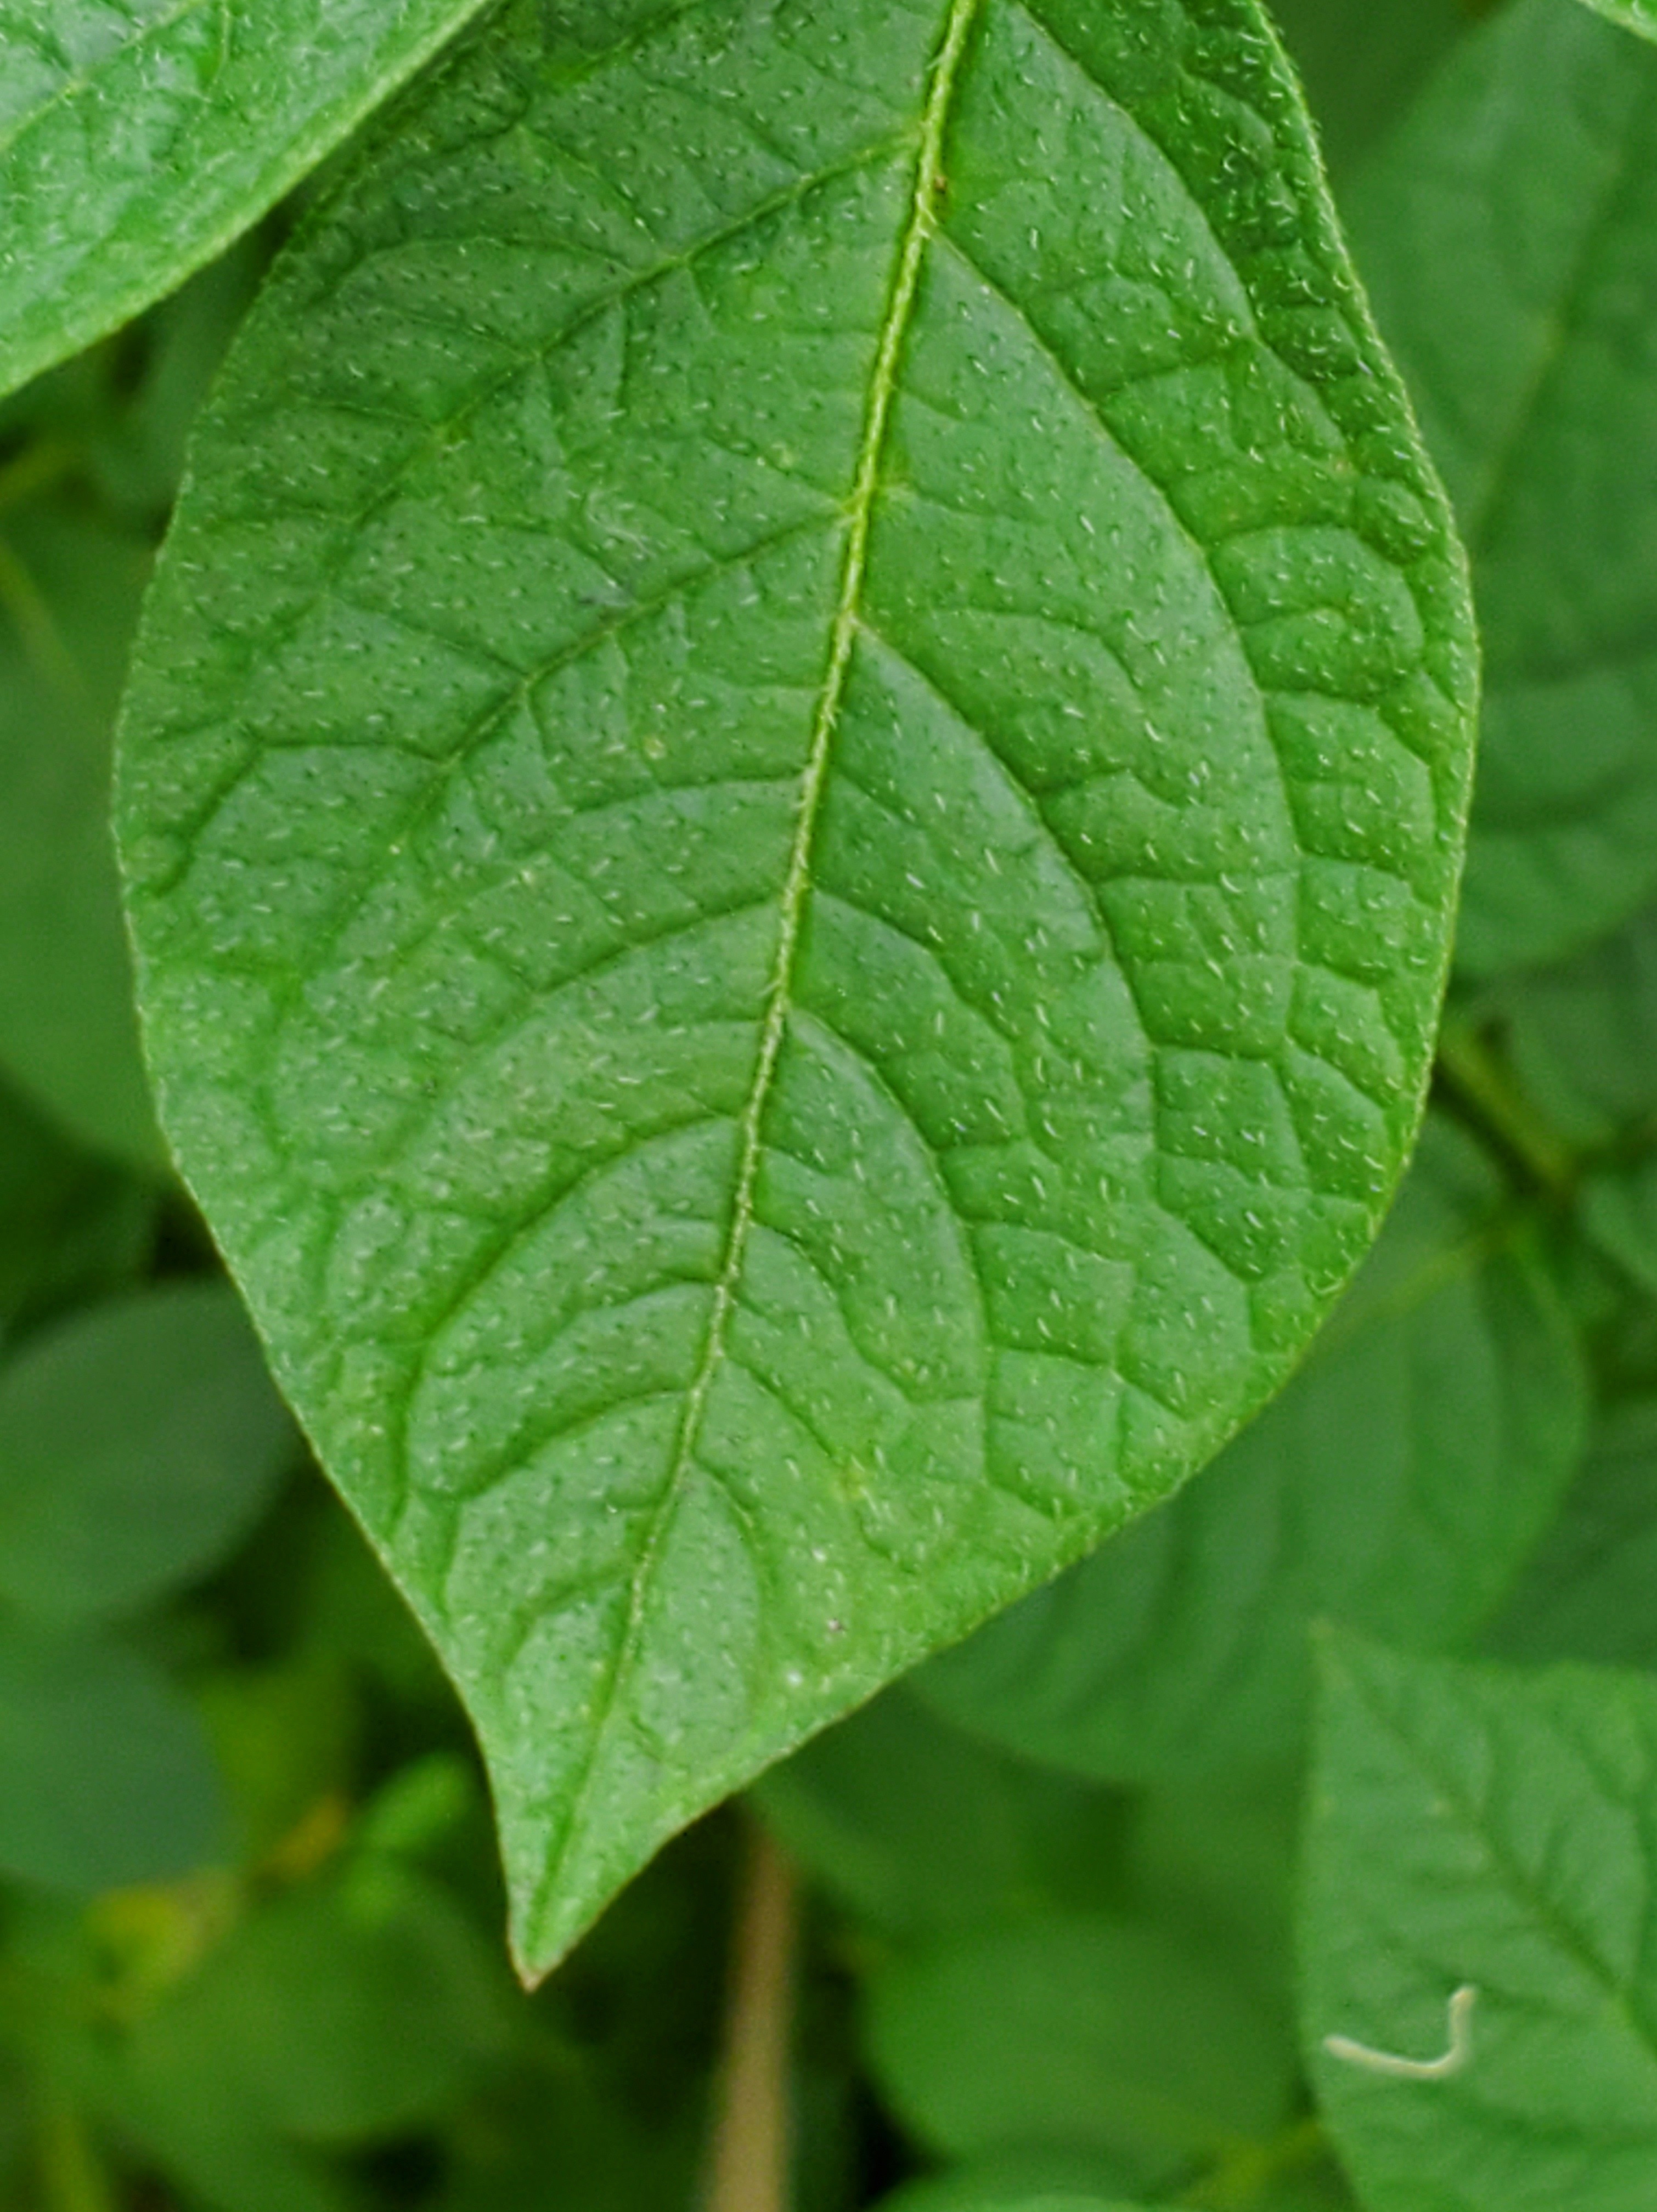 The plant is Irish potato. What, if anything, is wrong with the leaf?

healthy
